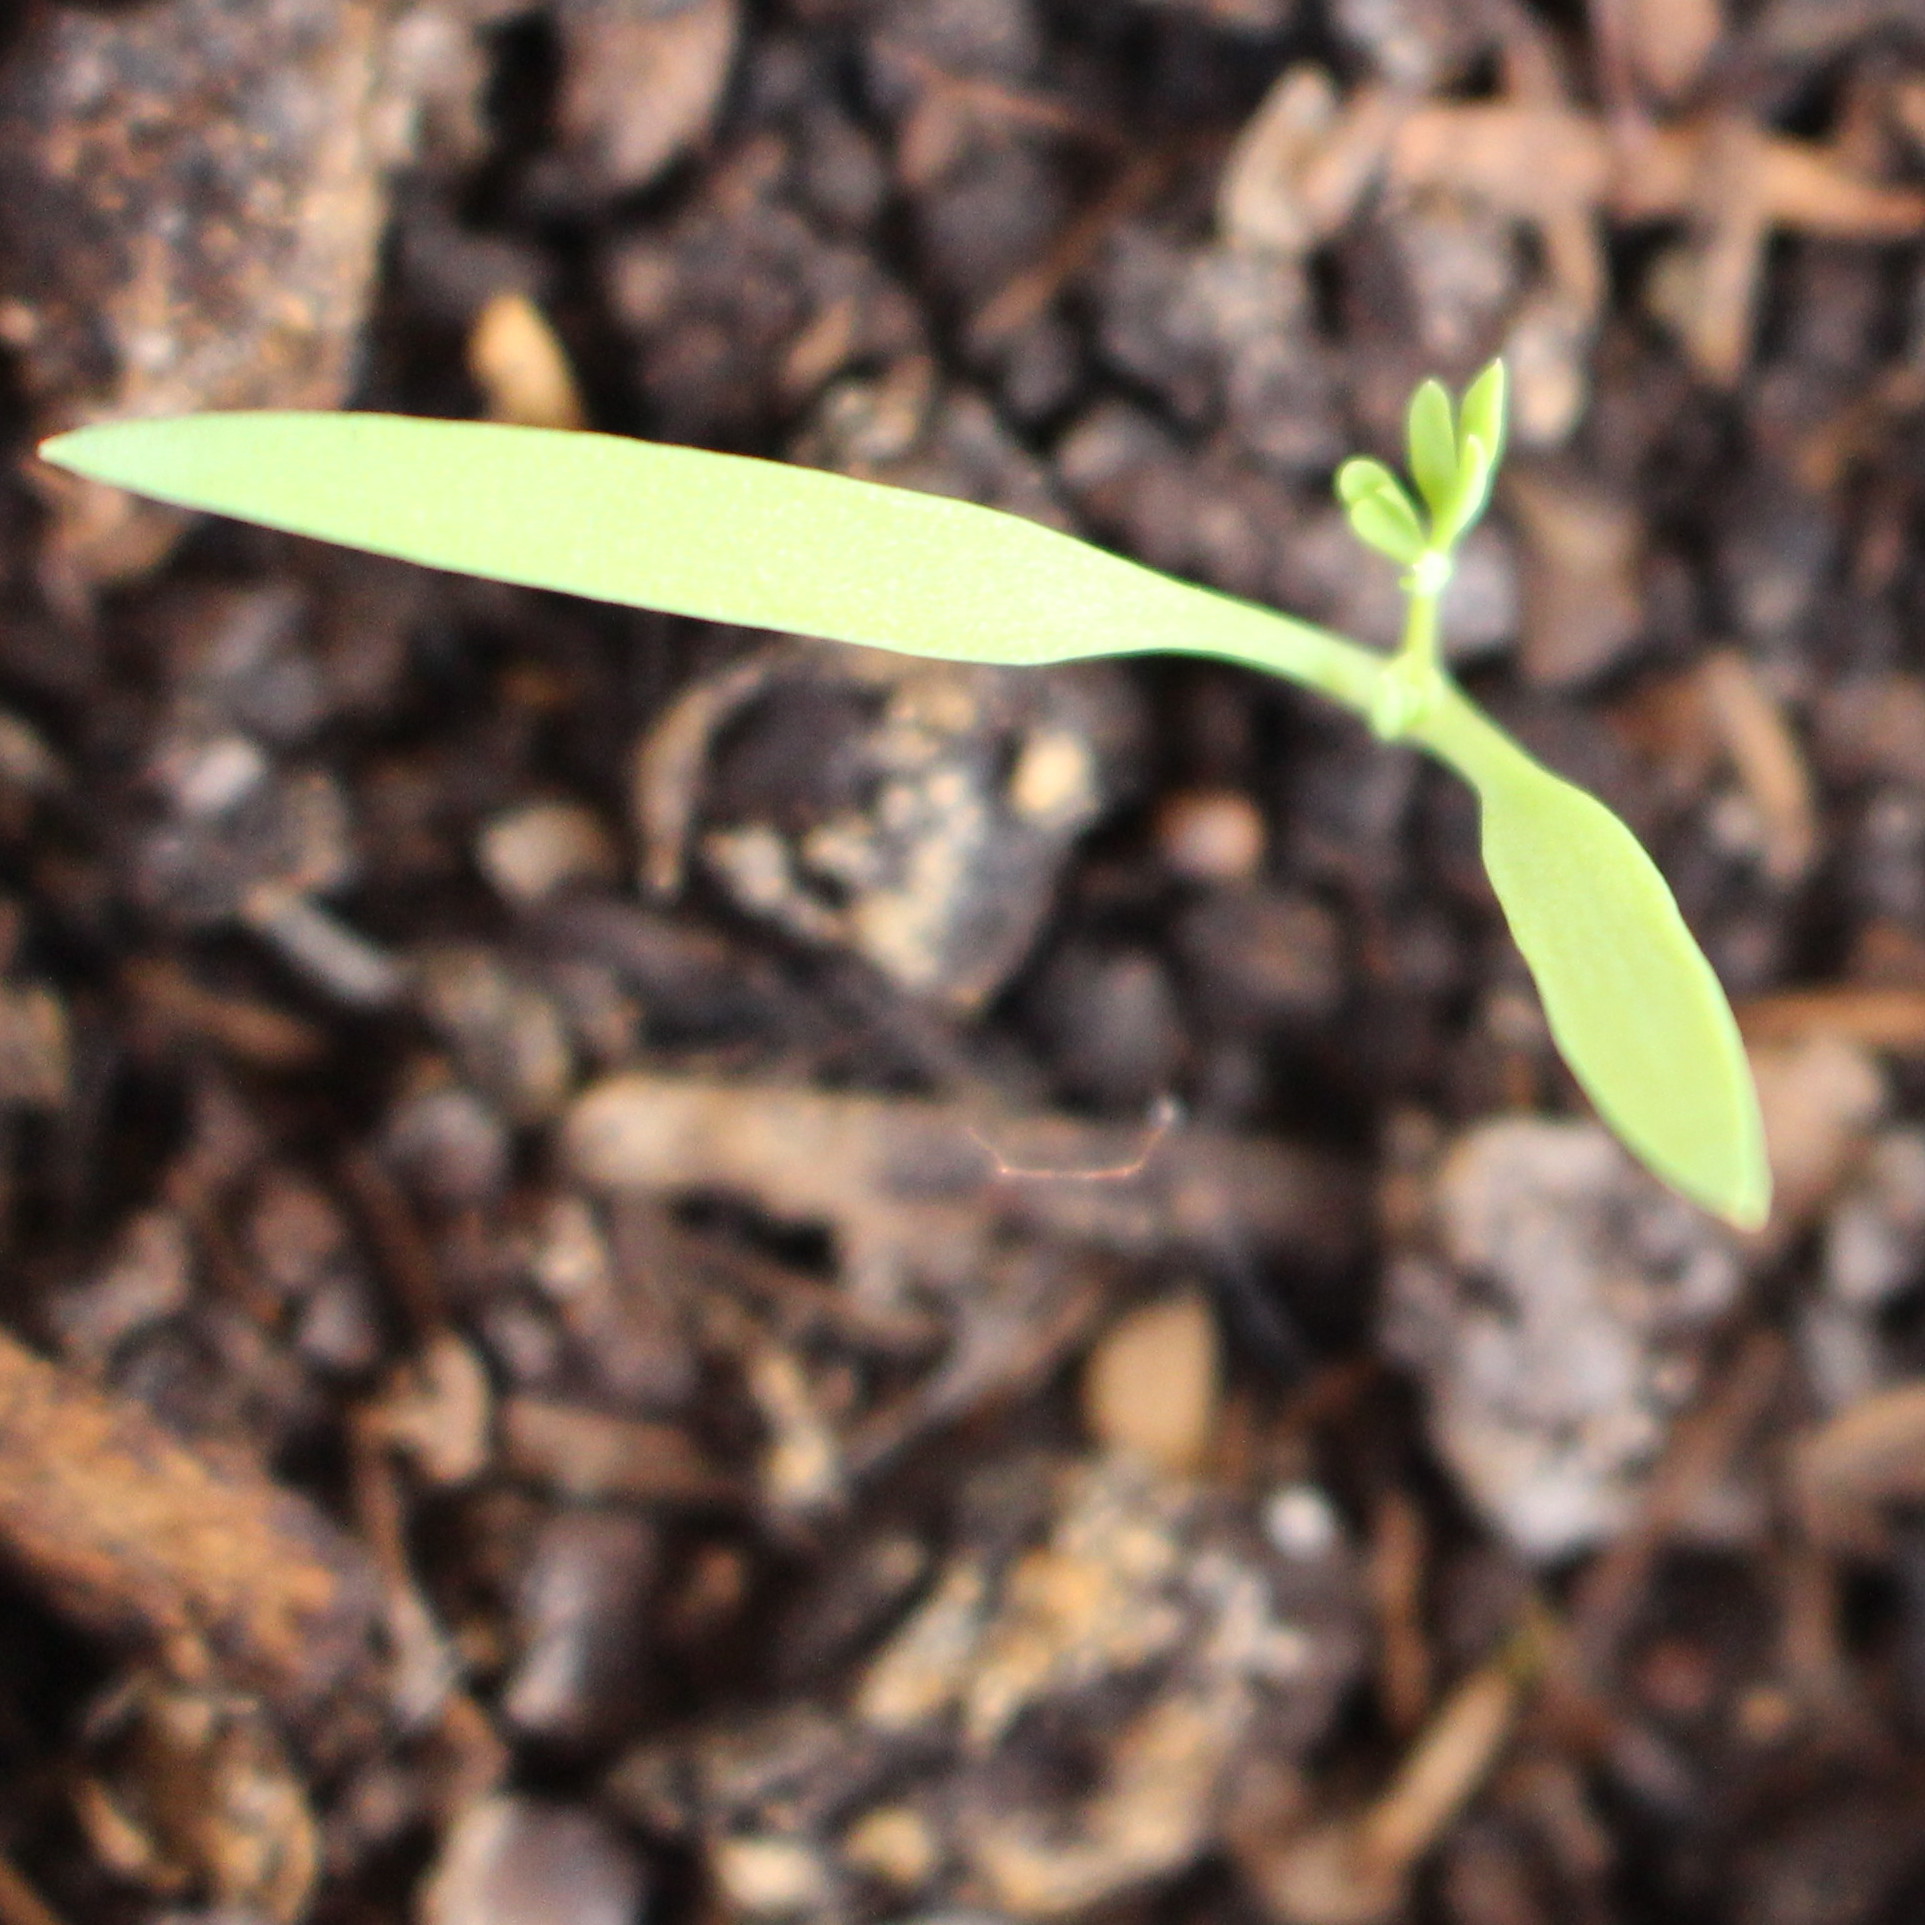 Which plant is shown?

Fumaria officinalis
